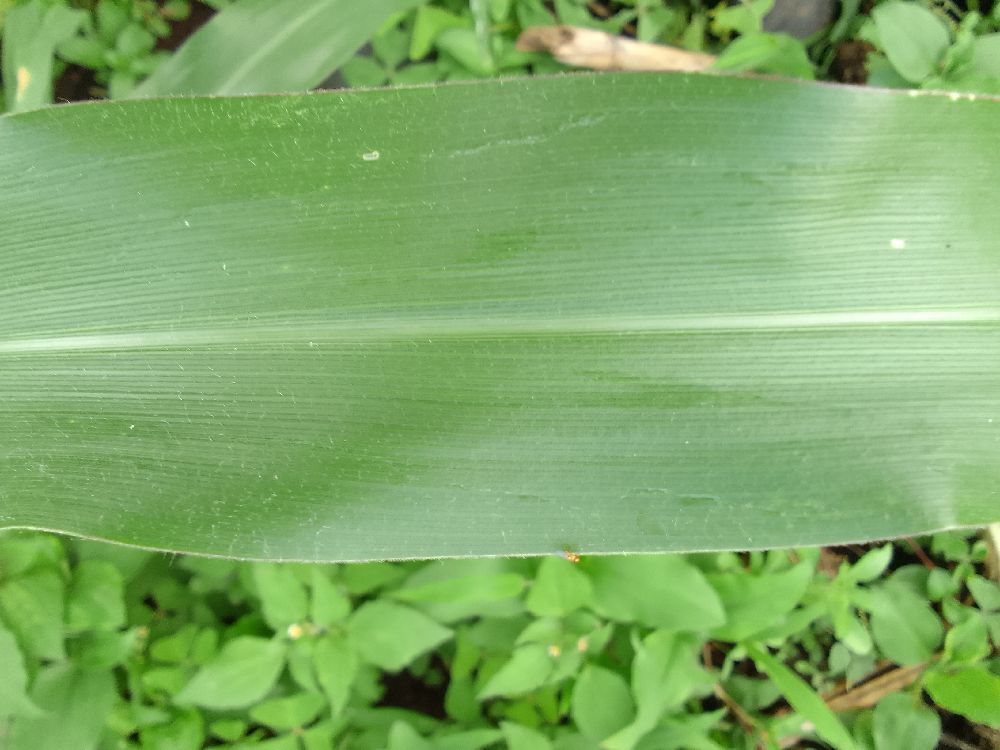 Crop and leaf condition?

maize, healthy
